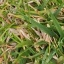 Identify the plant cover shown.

grass
